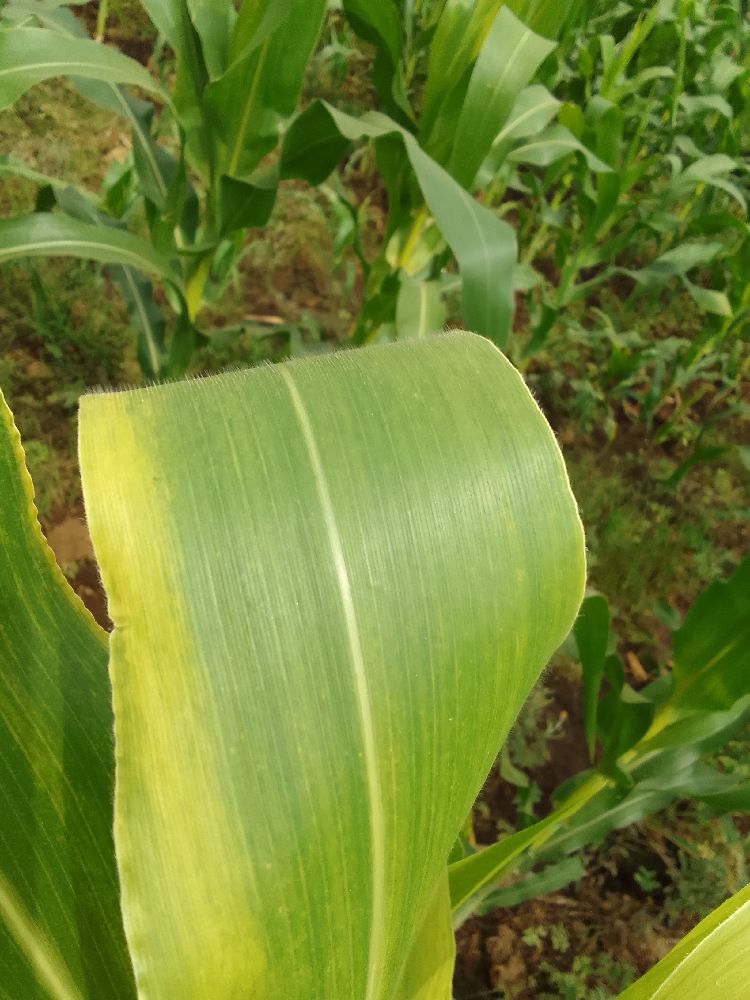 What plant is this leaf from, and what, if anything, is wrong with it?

maize, maize lethal necrosis
